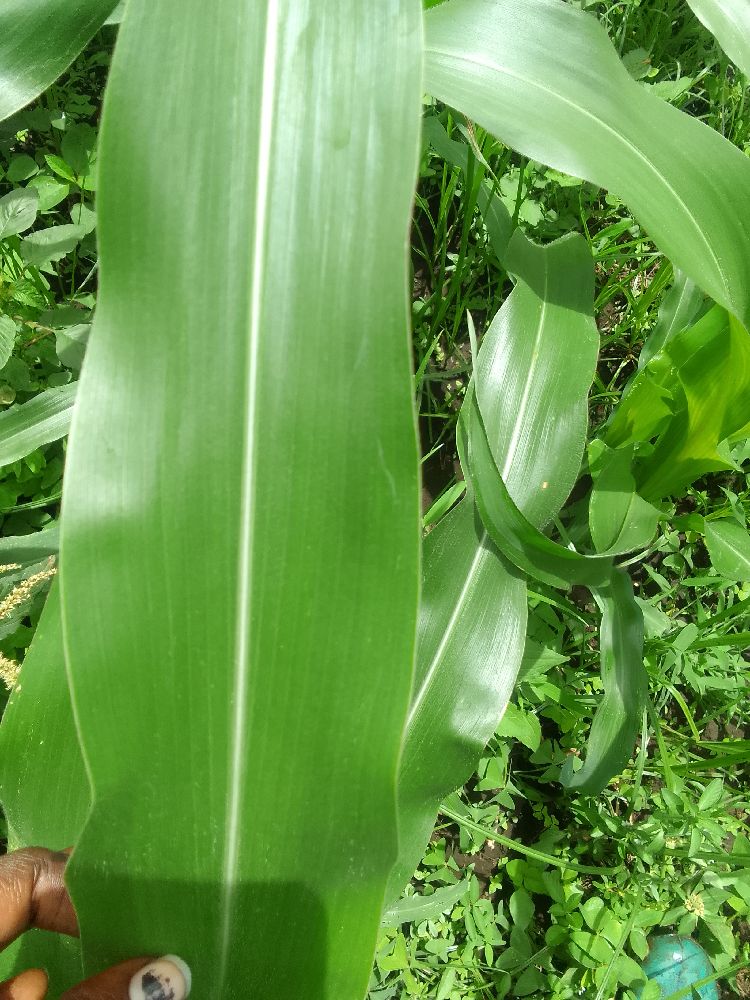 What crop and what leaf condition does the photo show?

maize, healthy
